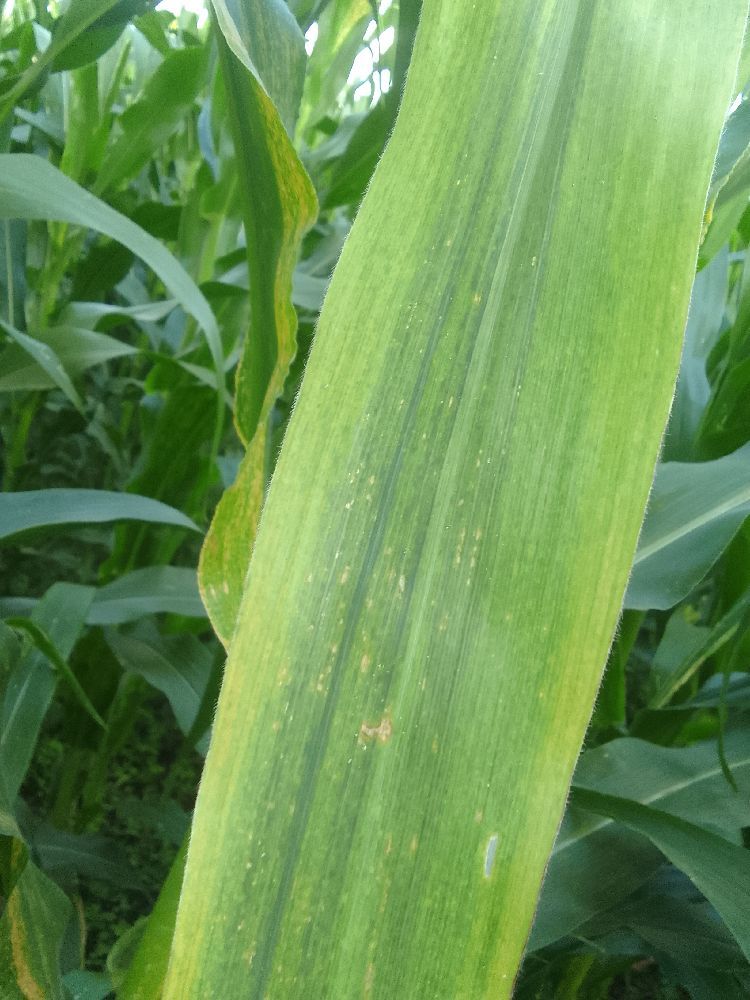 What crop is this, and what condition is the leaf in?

maize, maize lethal necrosis
